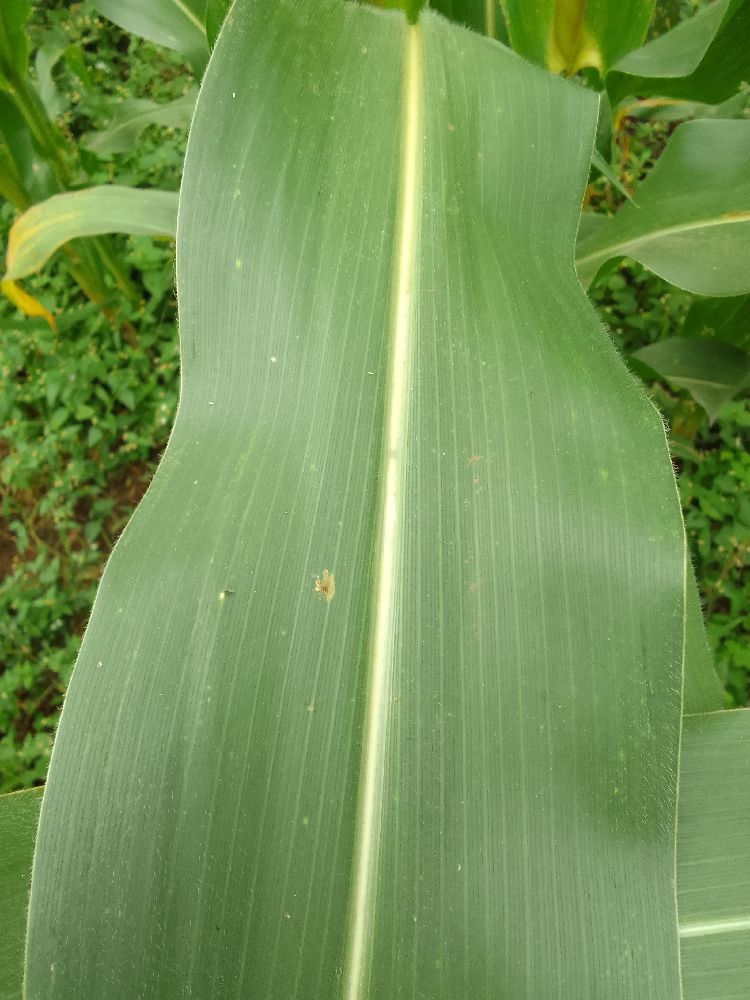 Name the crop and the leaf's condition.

maize, healthy
